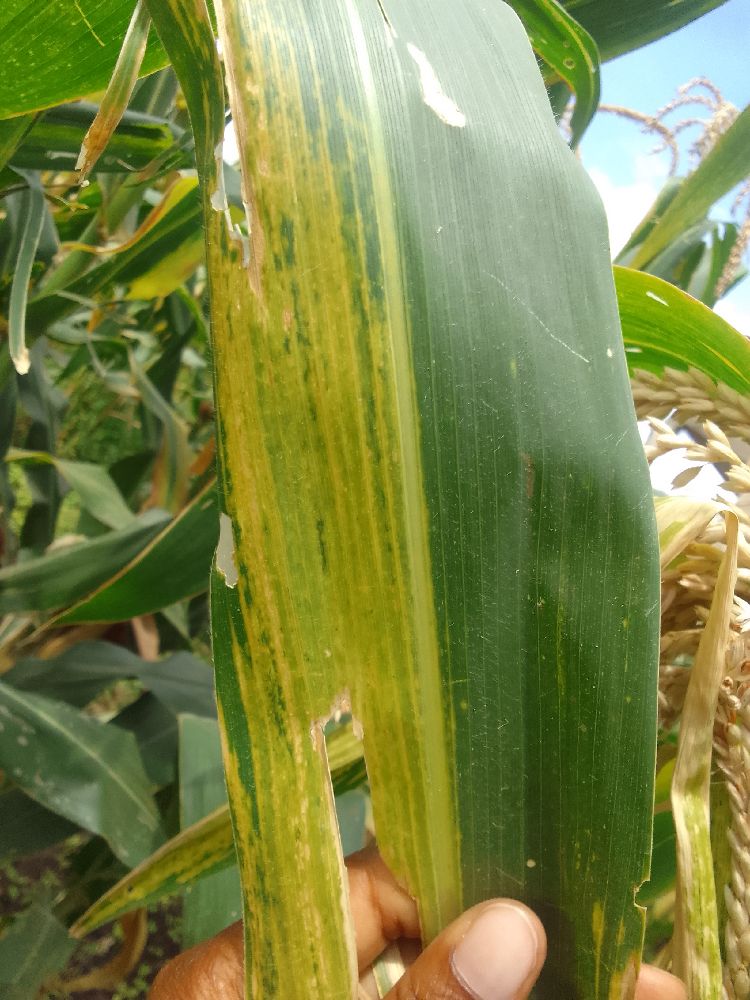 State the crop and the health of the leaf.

maize, maize lethal necrosis
